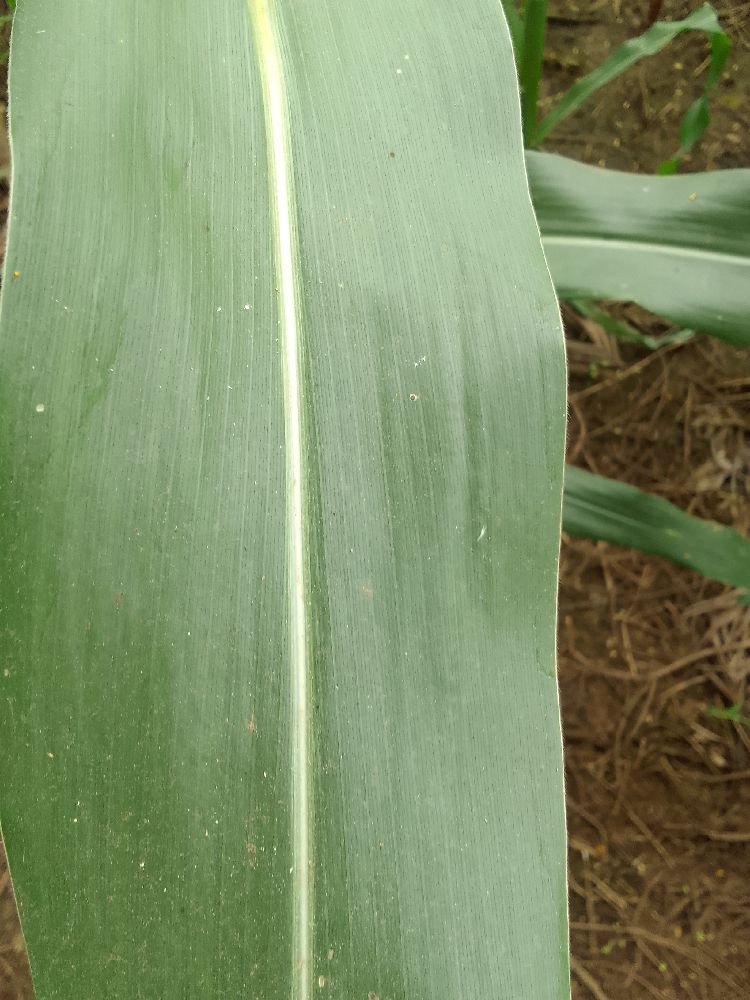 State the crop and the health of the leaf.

maize, healthy
